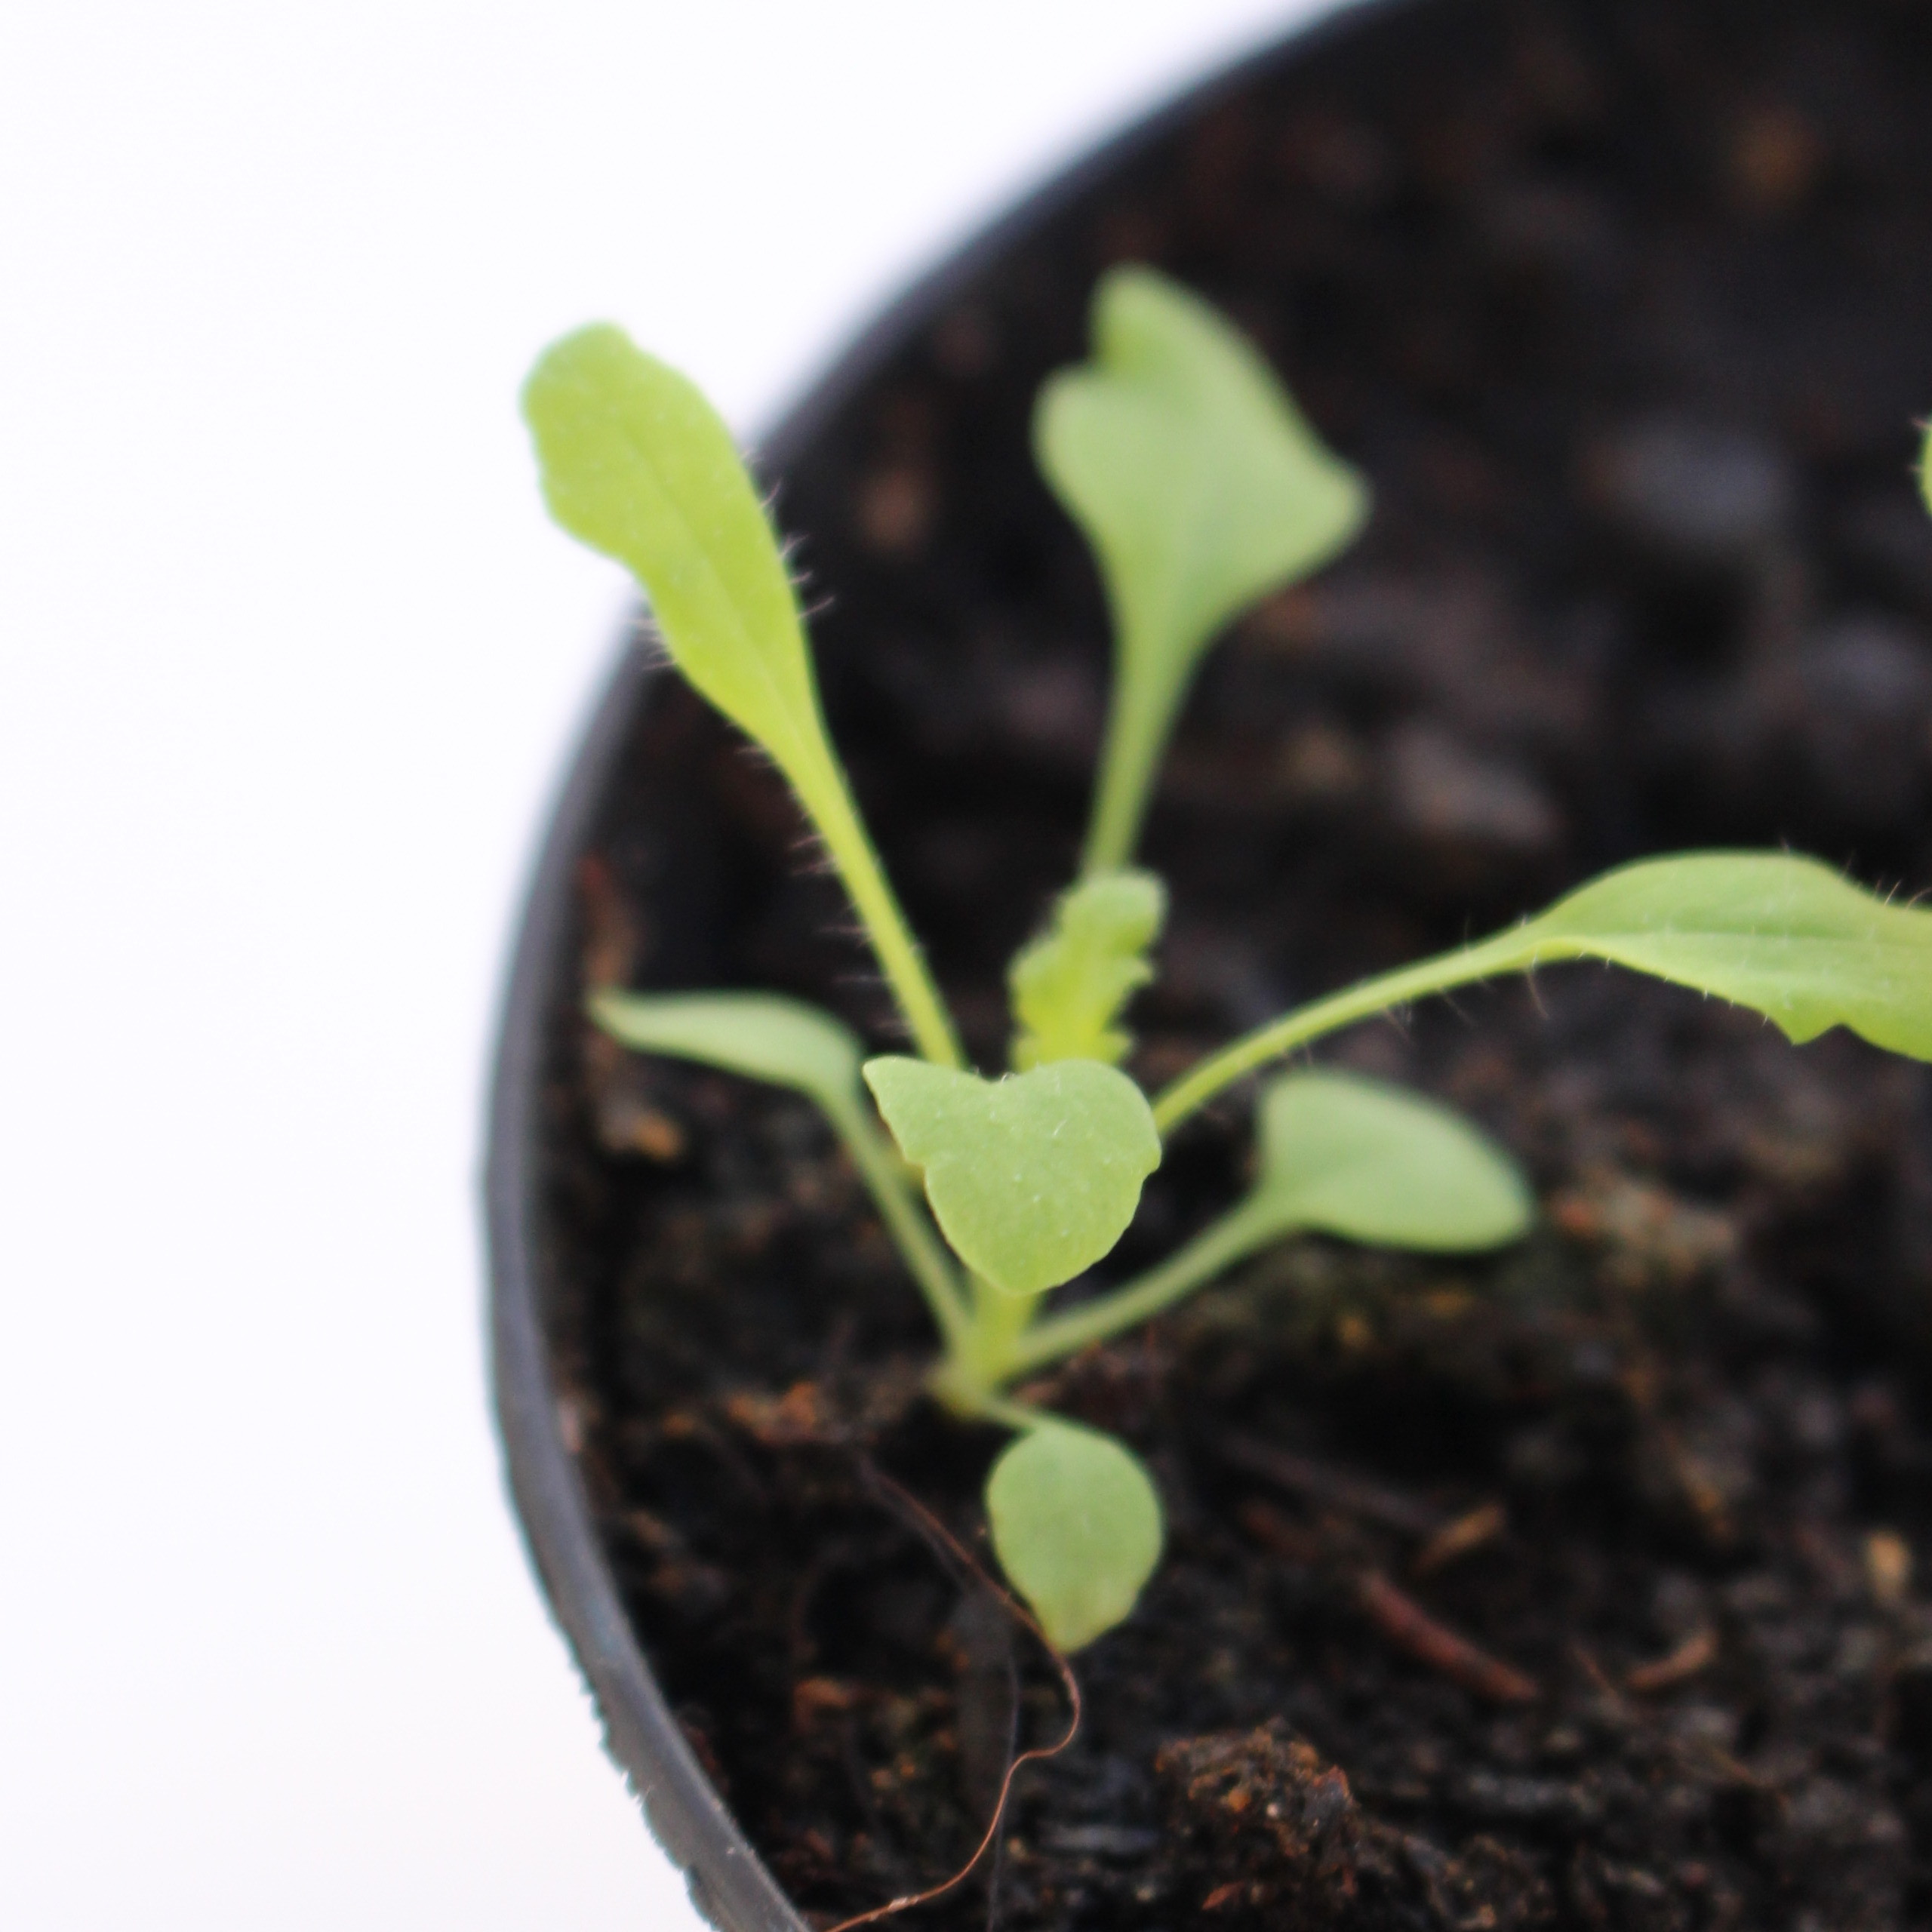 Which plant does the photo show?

Papaver rhoeas
